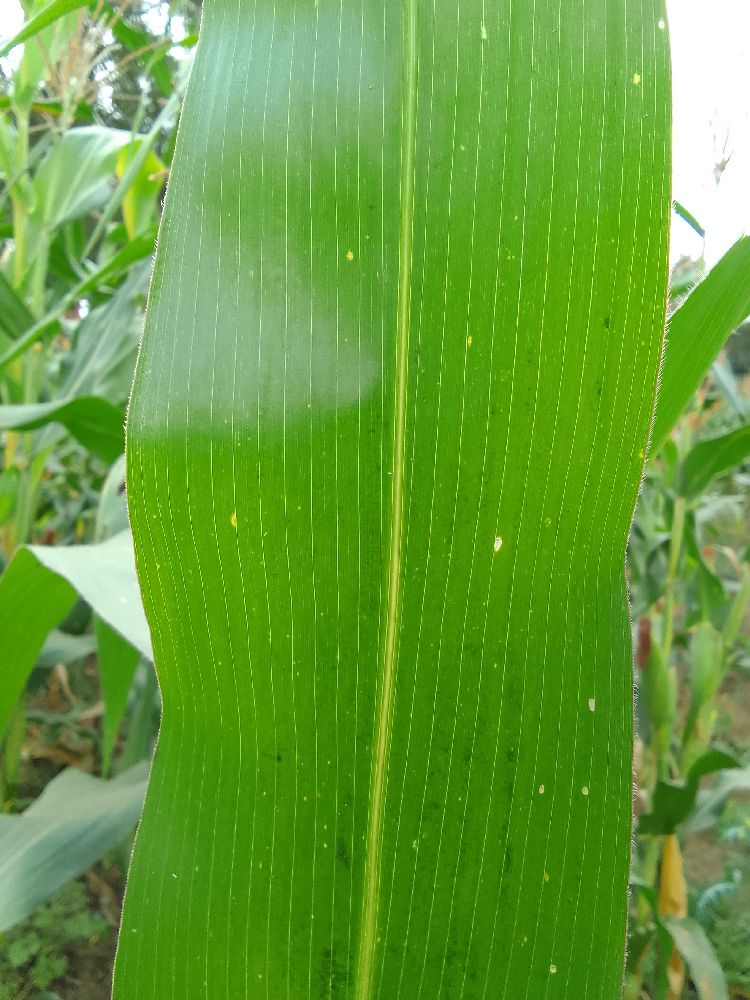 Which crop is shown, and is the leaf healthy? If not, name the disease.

maize, healthy
